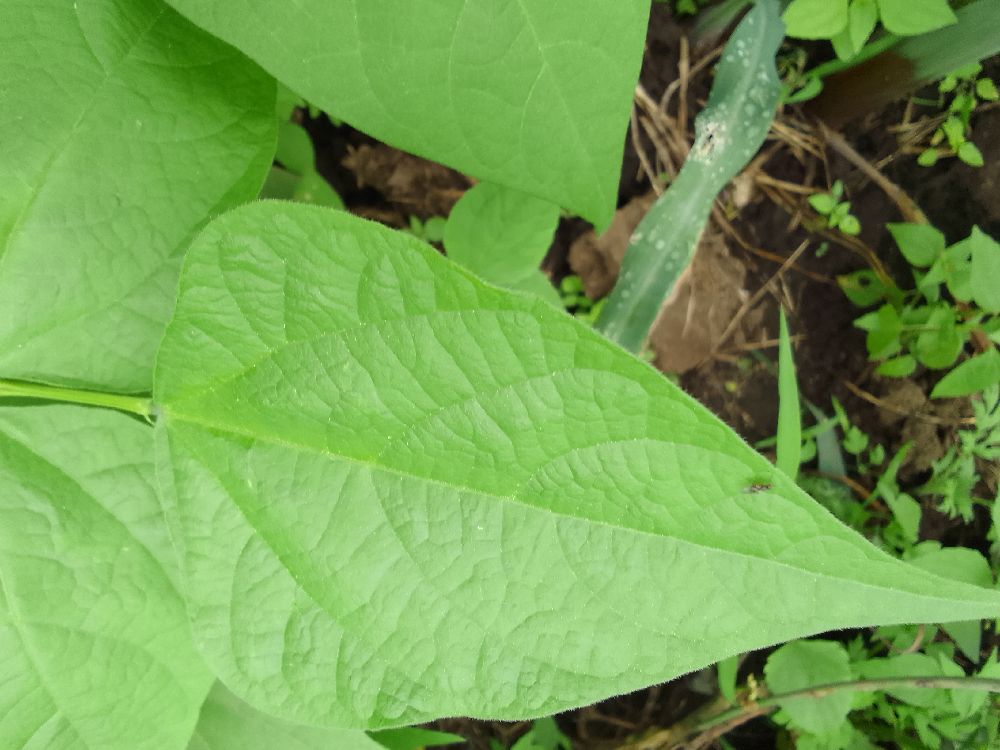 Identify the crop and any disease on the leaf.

common bean, healthy
